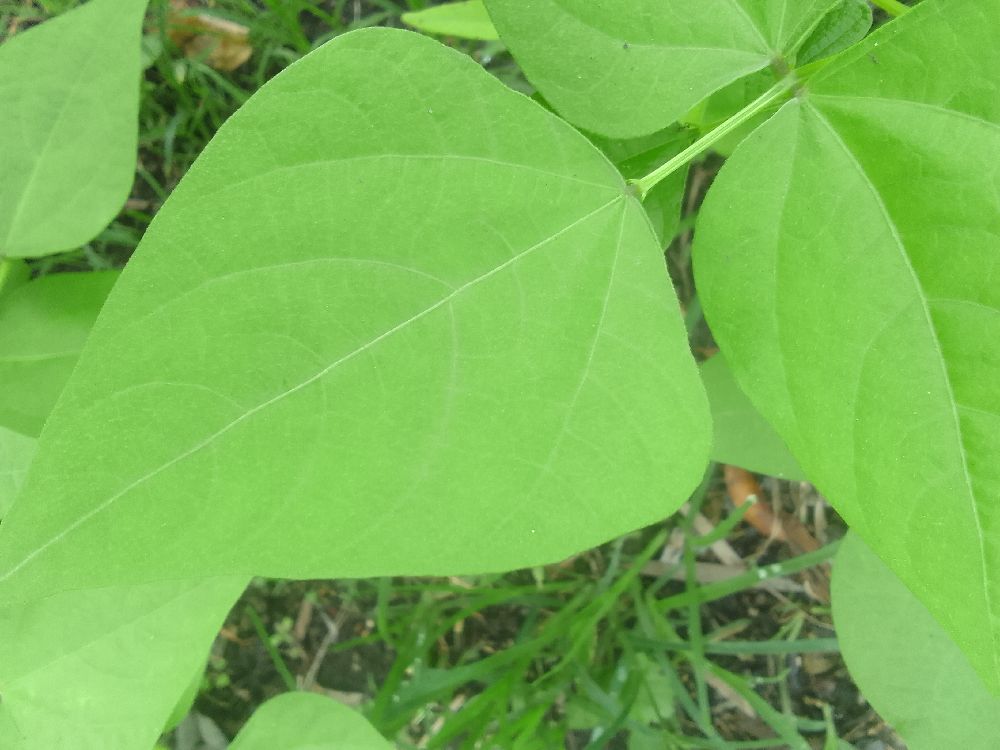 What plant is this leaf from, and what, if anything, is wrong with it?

common bean, healthy
